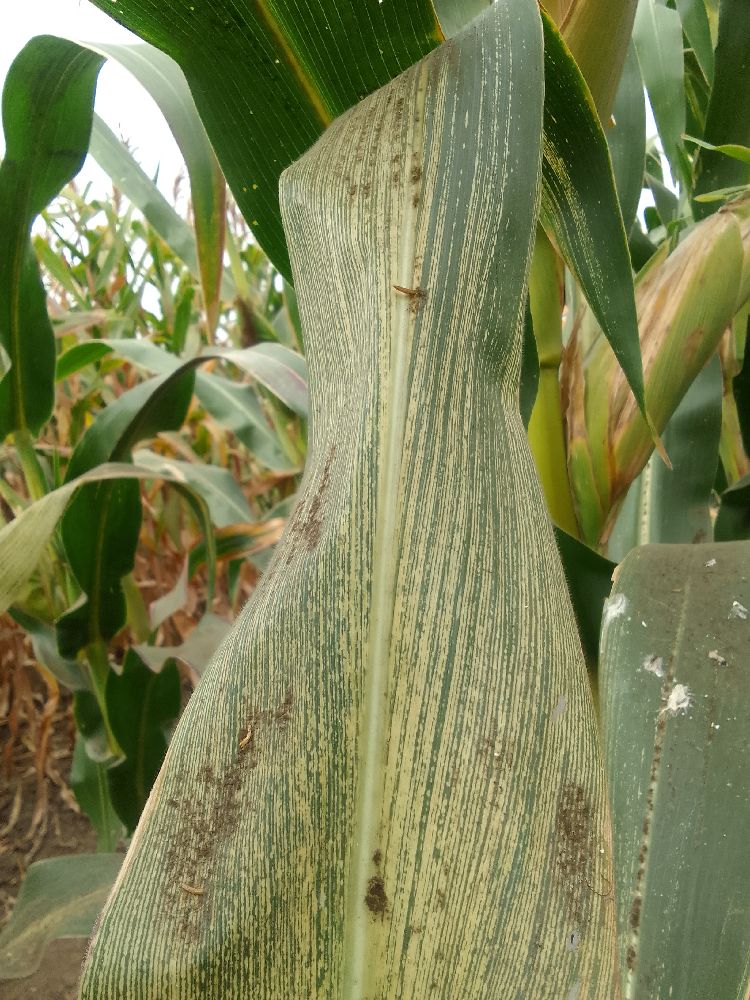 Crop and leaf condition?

maize, maize streak virus
